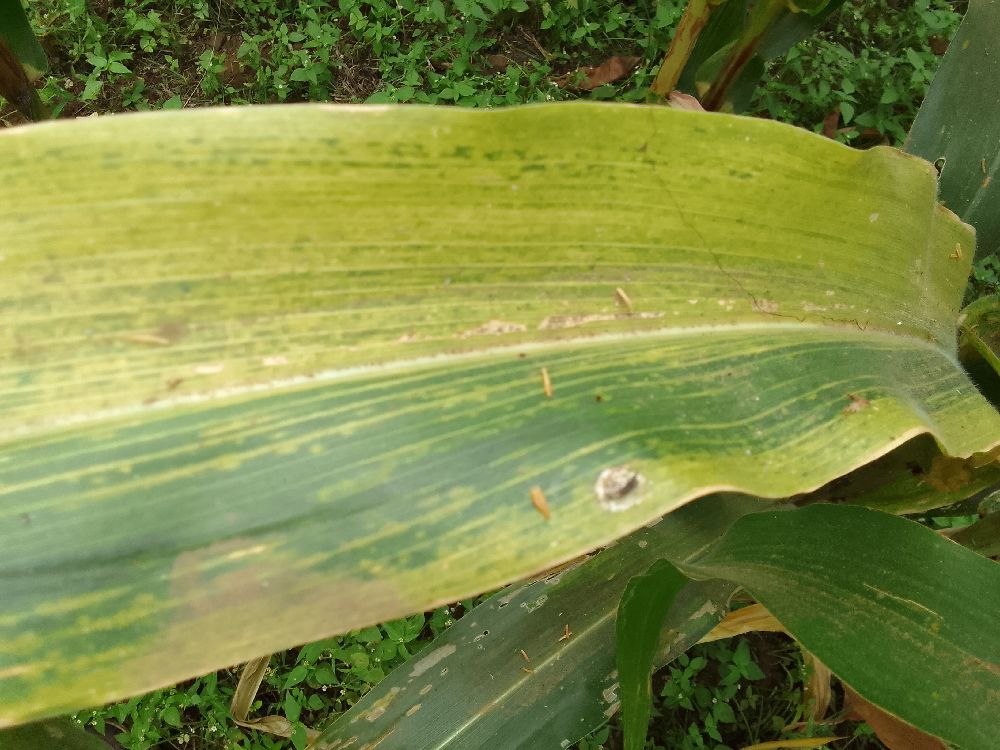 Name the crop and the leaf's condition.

maize, maize lethal necrosis
